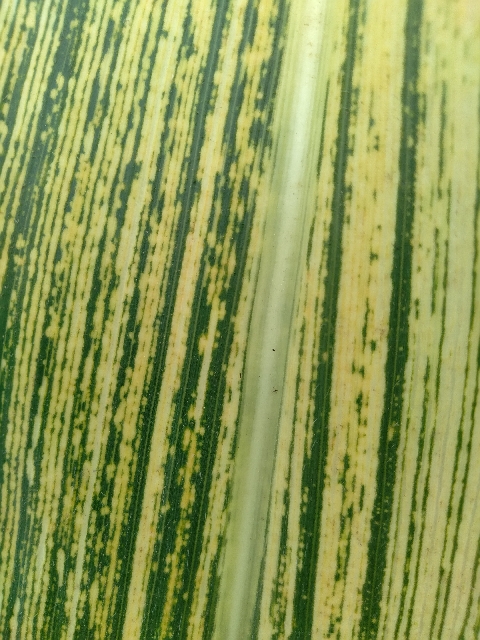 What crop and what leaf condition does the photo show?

maize, maize streak virus
